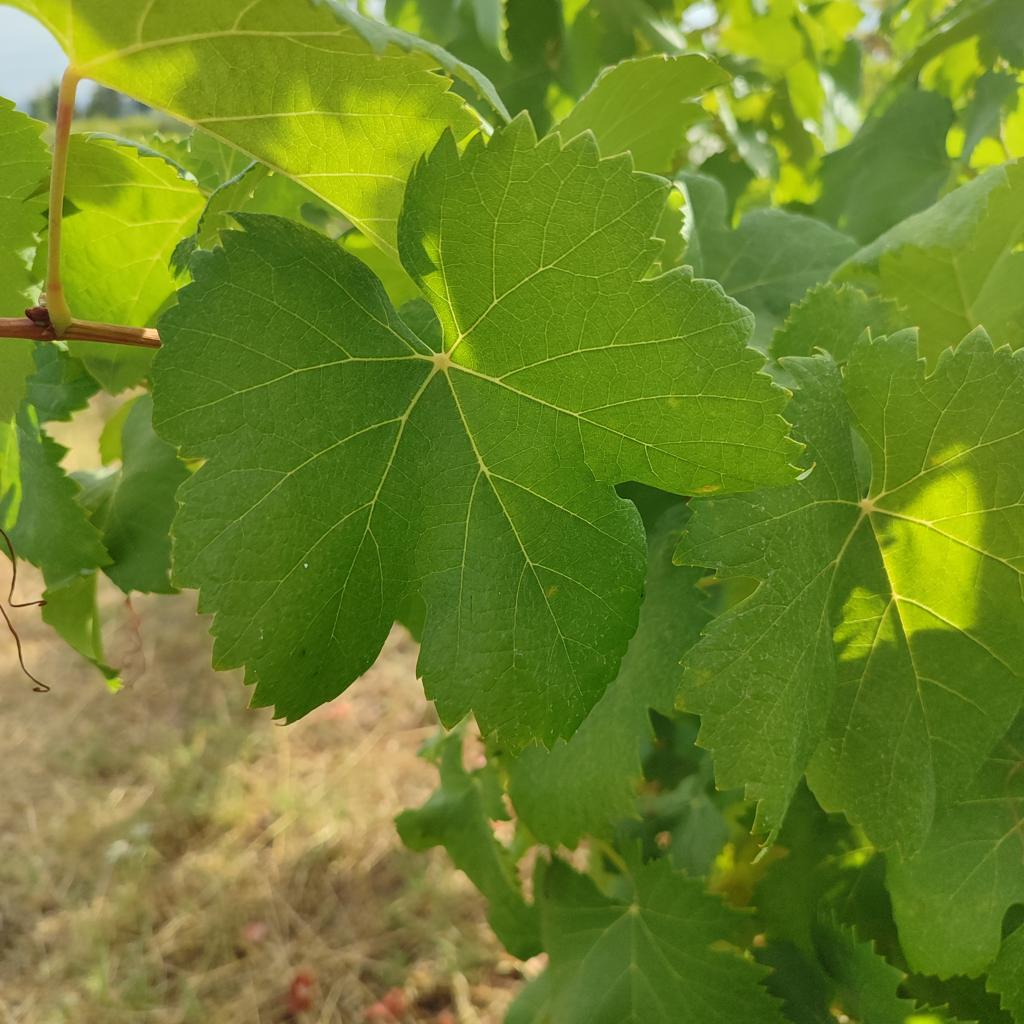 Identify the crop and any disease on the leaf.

grapevine, healthy
